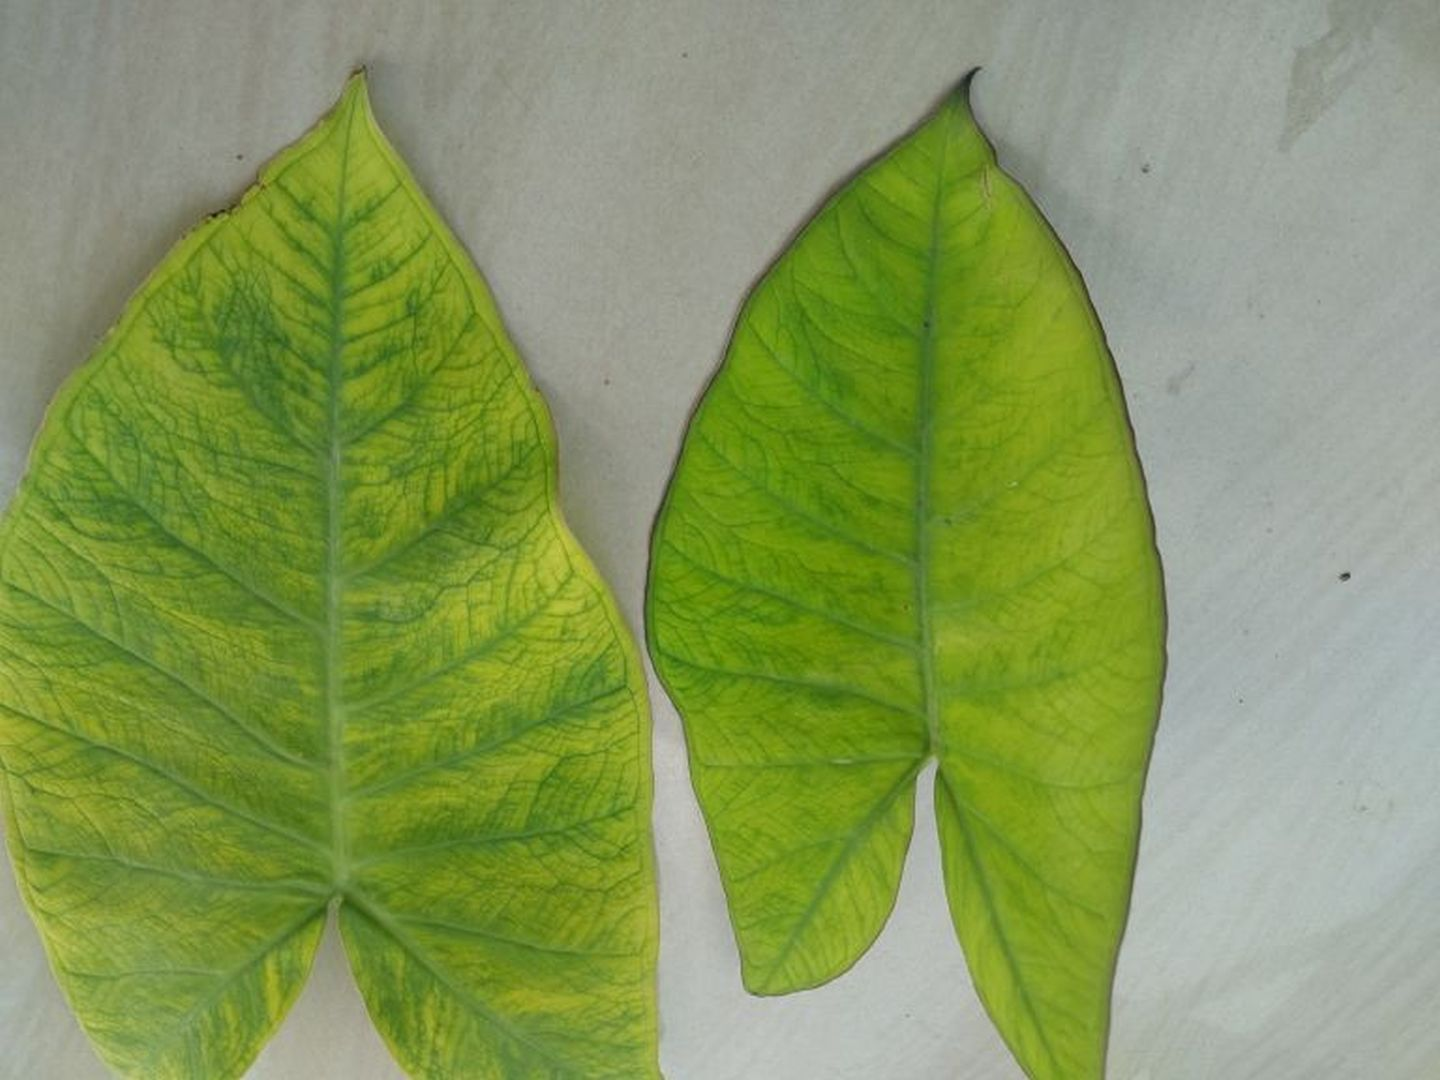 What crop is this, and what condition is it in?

taro, mosaic
